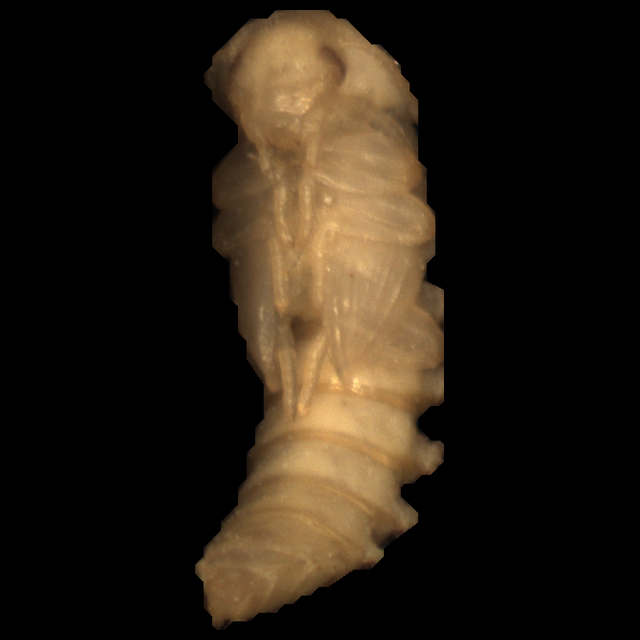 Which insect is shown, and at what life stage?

mealworm pupa
